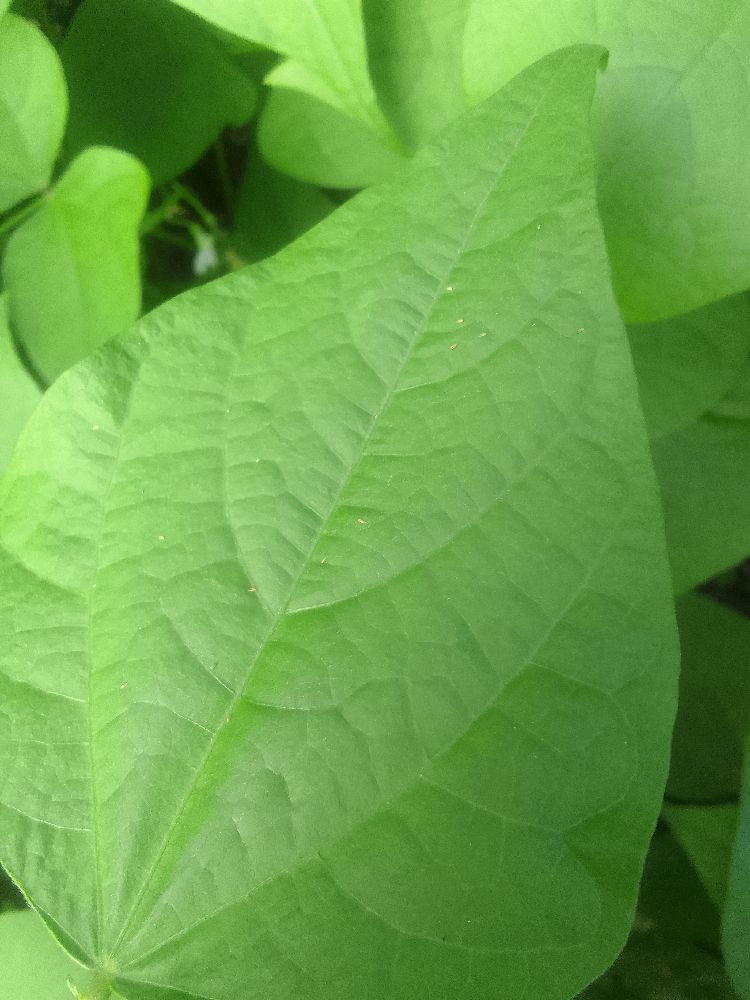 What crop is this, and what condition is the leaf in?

common bean, healthy
